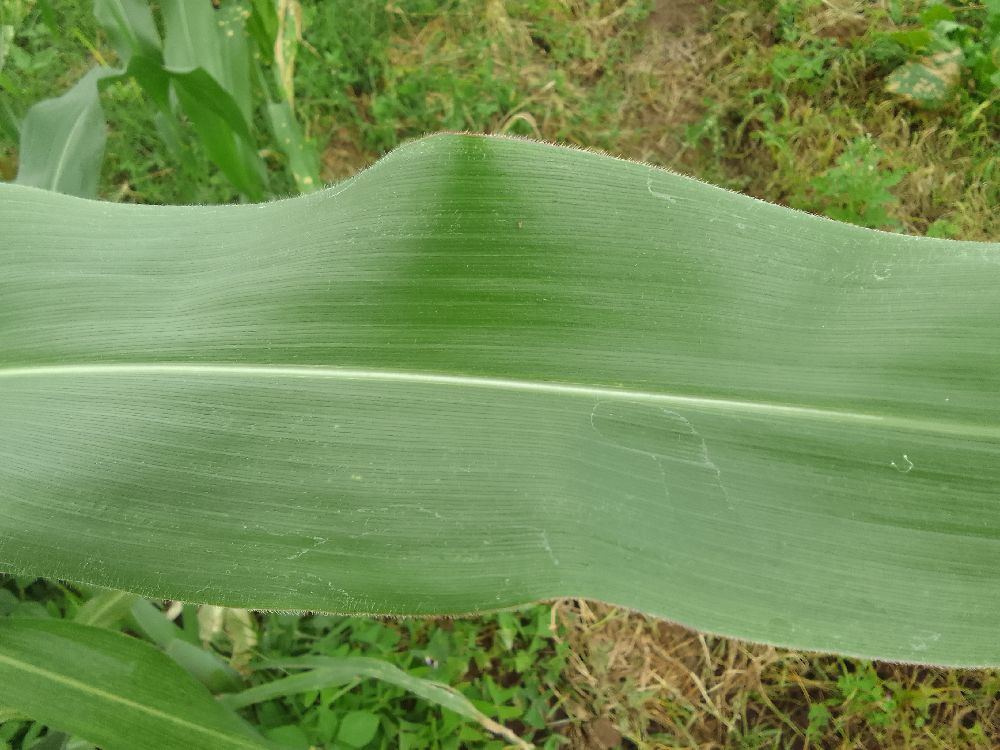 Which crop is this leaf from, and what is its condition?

maize, healthy
